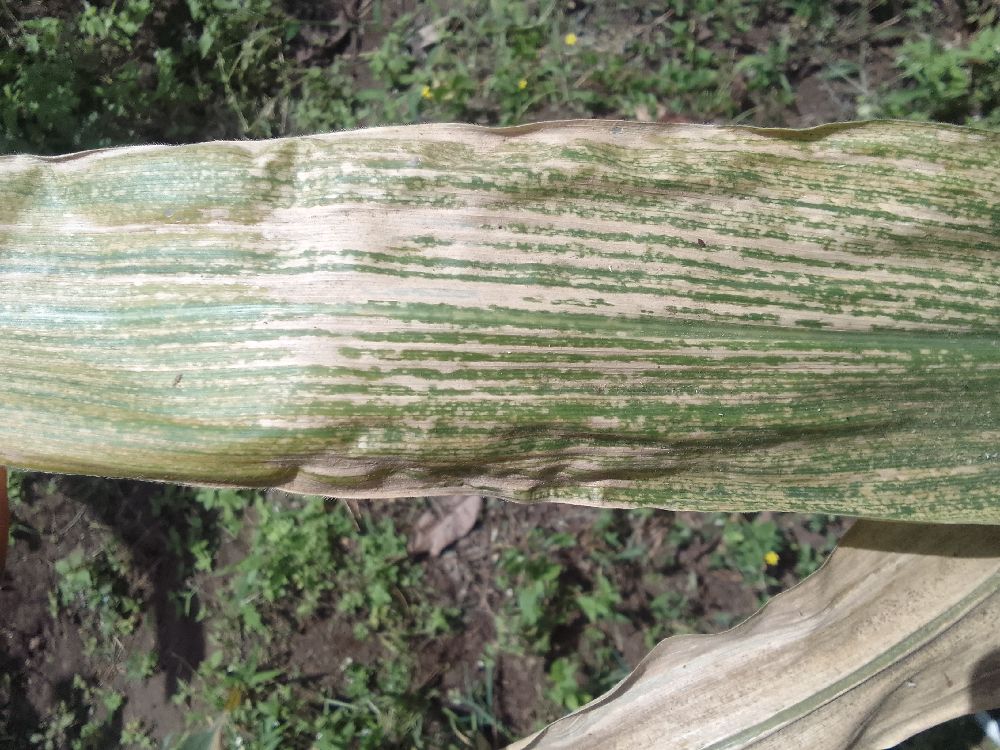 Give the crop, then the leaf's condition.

maize, maize lethal necrosis
